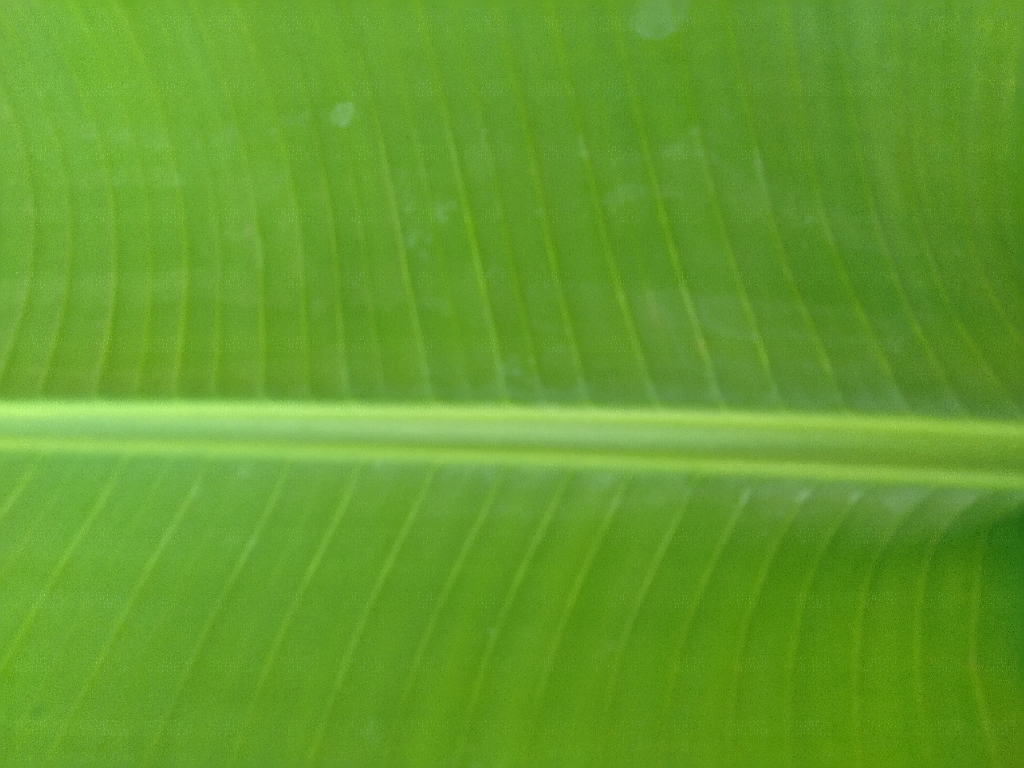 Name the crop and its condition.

banana, healthy
